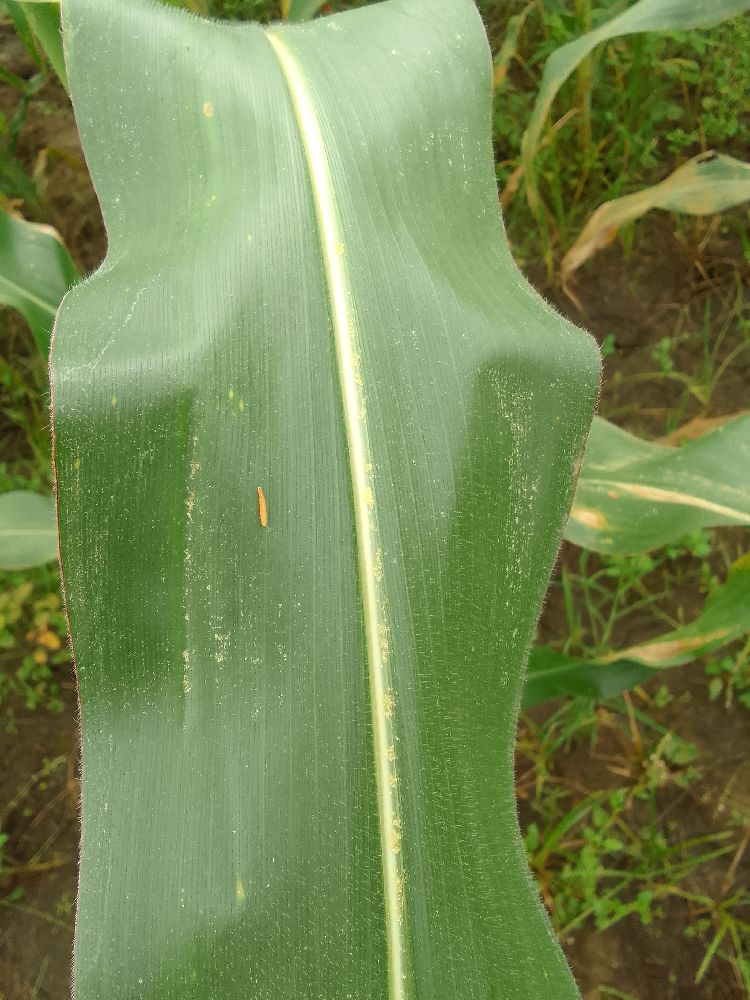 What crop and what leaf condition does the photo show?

maize, healthy
